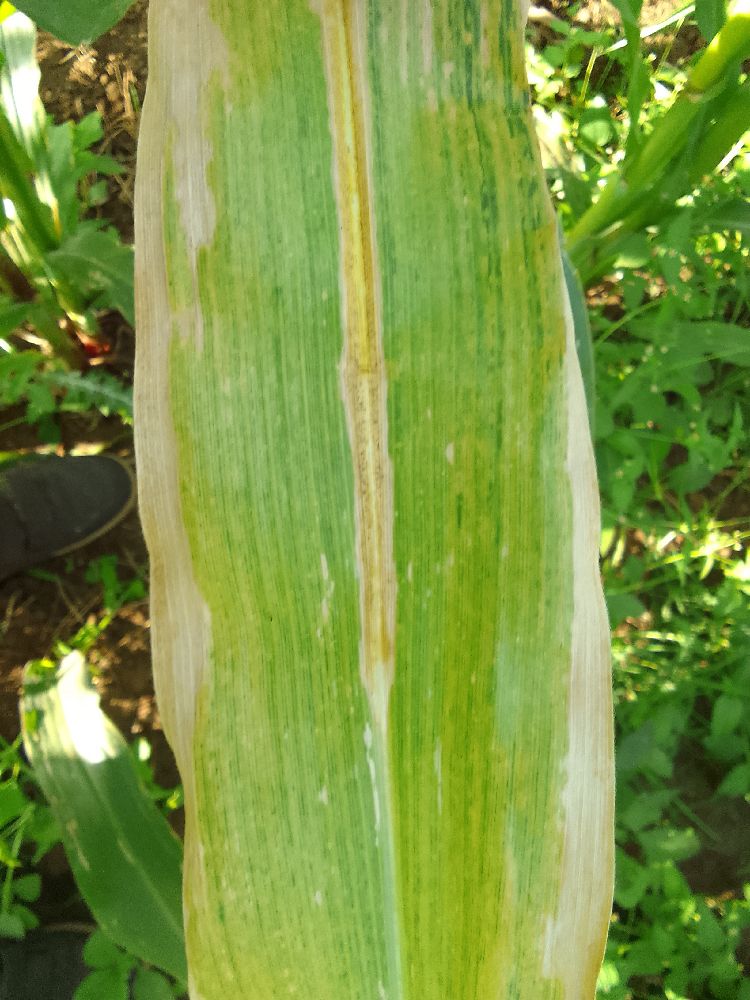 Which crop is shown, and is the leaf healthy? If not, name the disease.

maize, maize lethal necrosis
